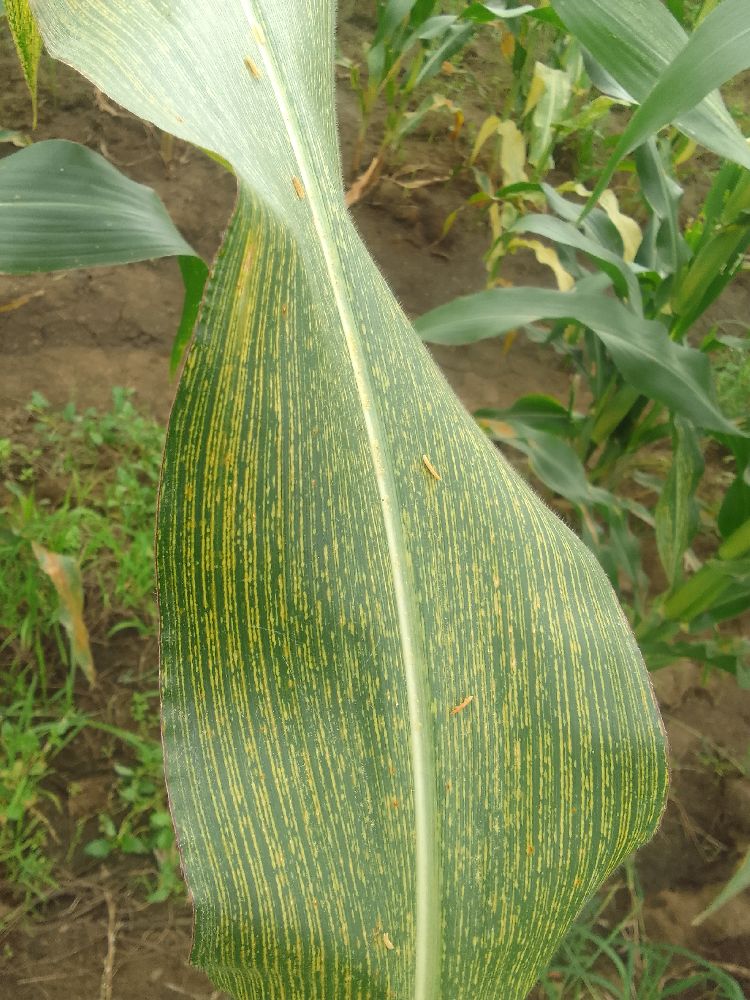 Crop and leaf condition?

maize, maize streak virus
